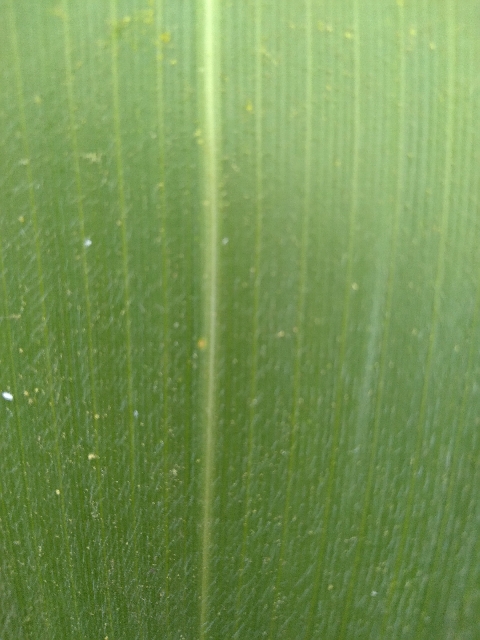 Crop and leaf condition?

maize, healthy
